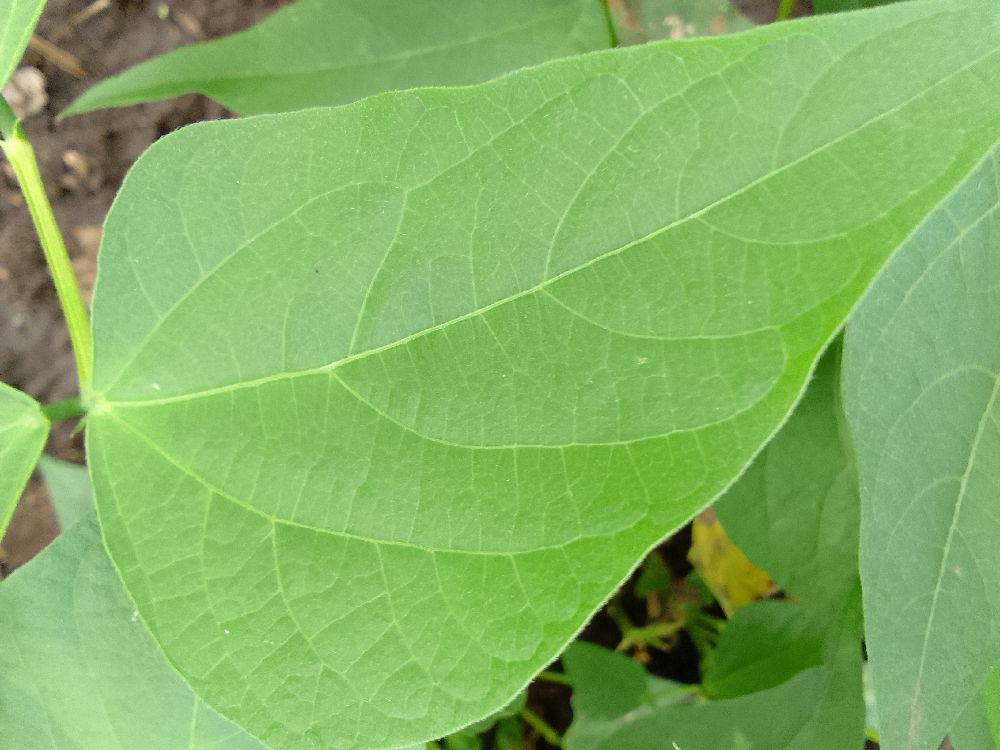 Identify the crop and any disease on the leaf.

common bean, healthy
